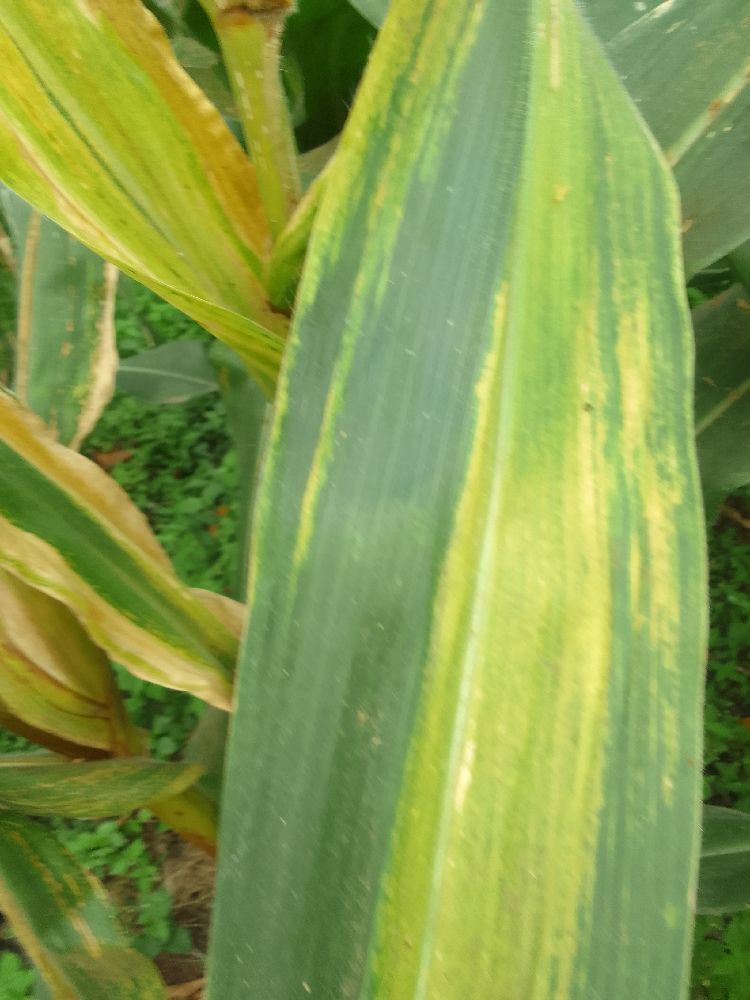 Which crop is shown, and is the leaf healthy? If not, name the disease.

maize, maize lethal necrosis
